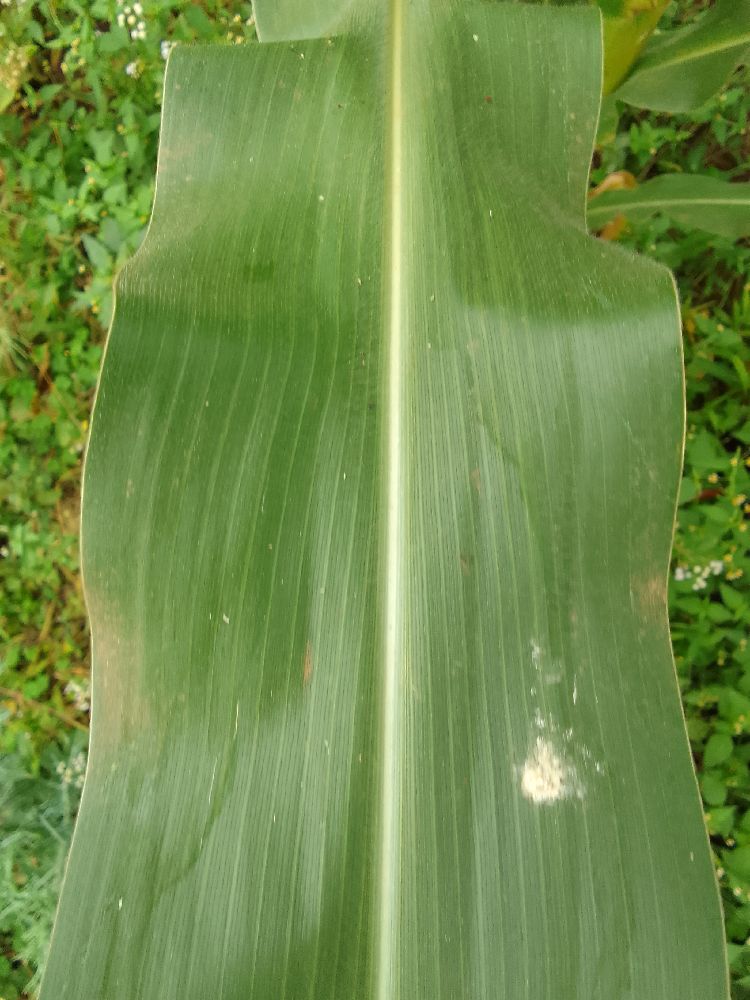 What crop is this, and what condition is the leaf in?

maize, healthy
